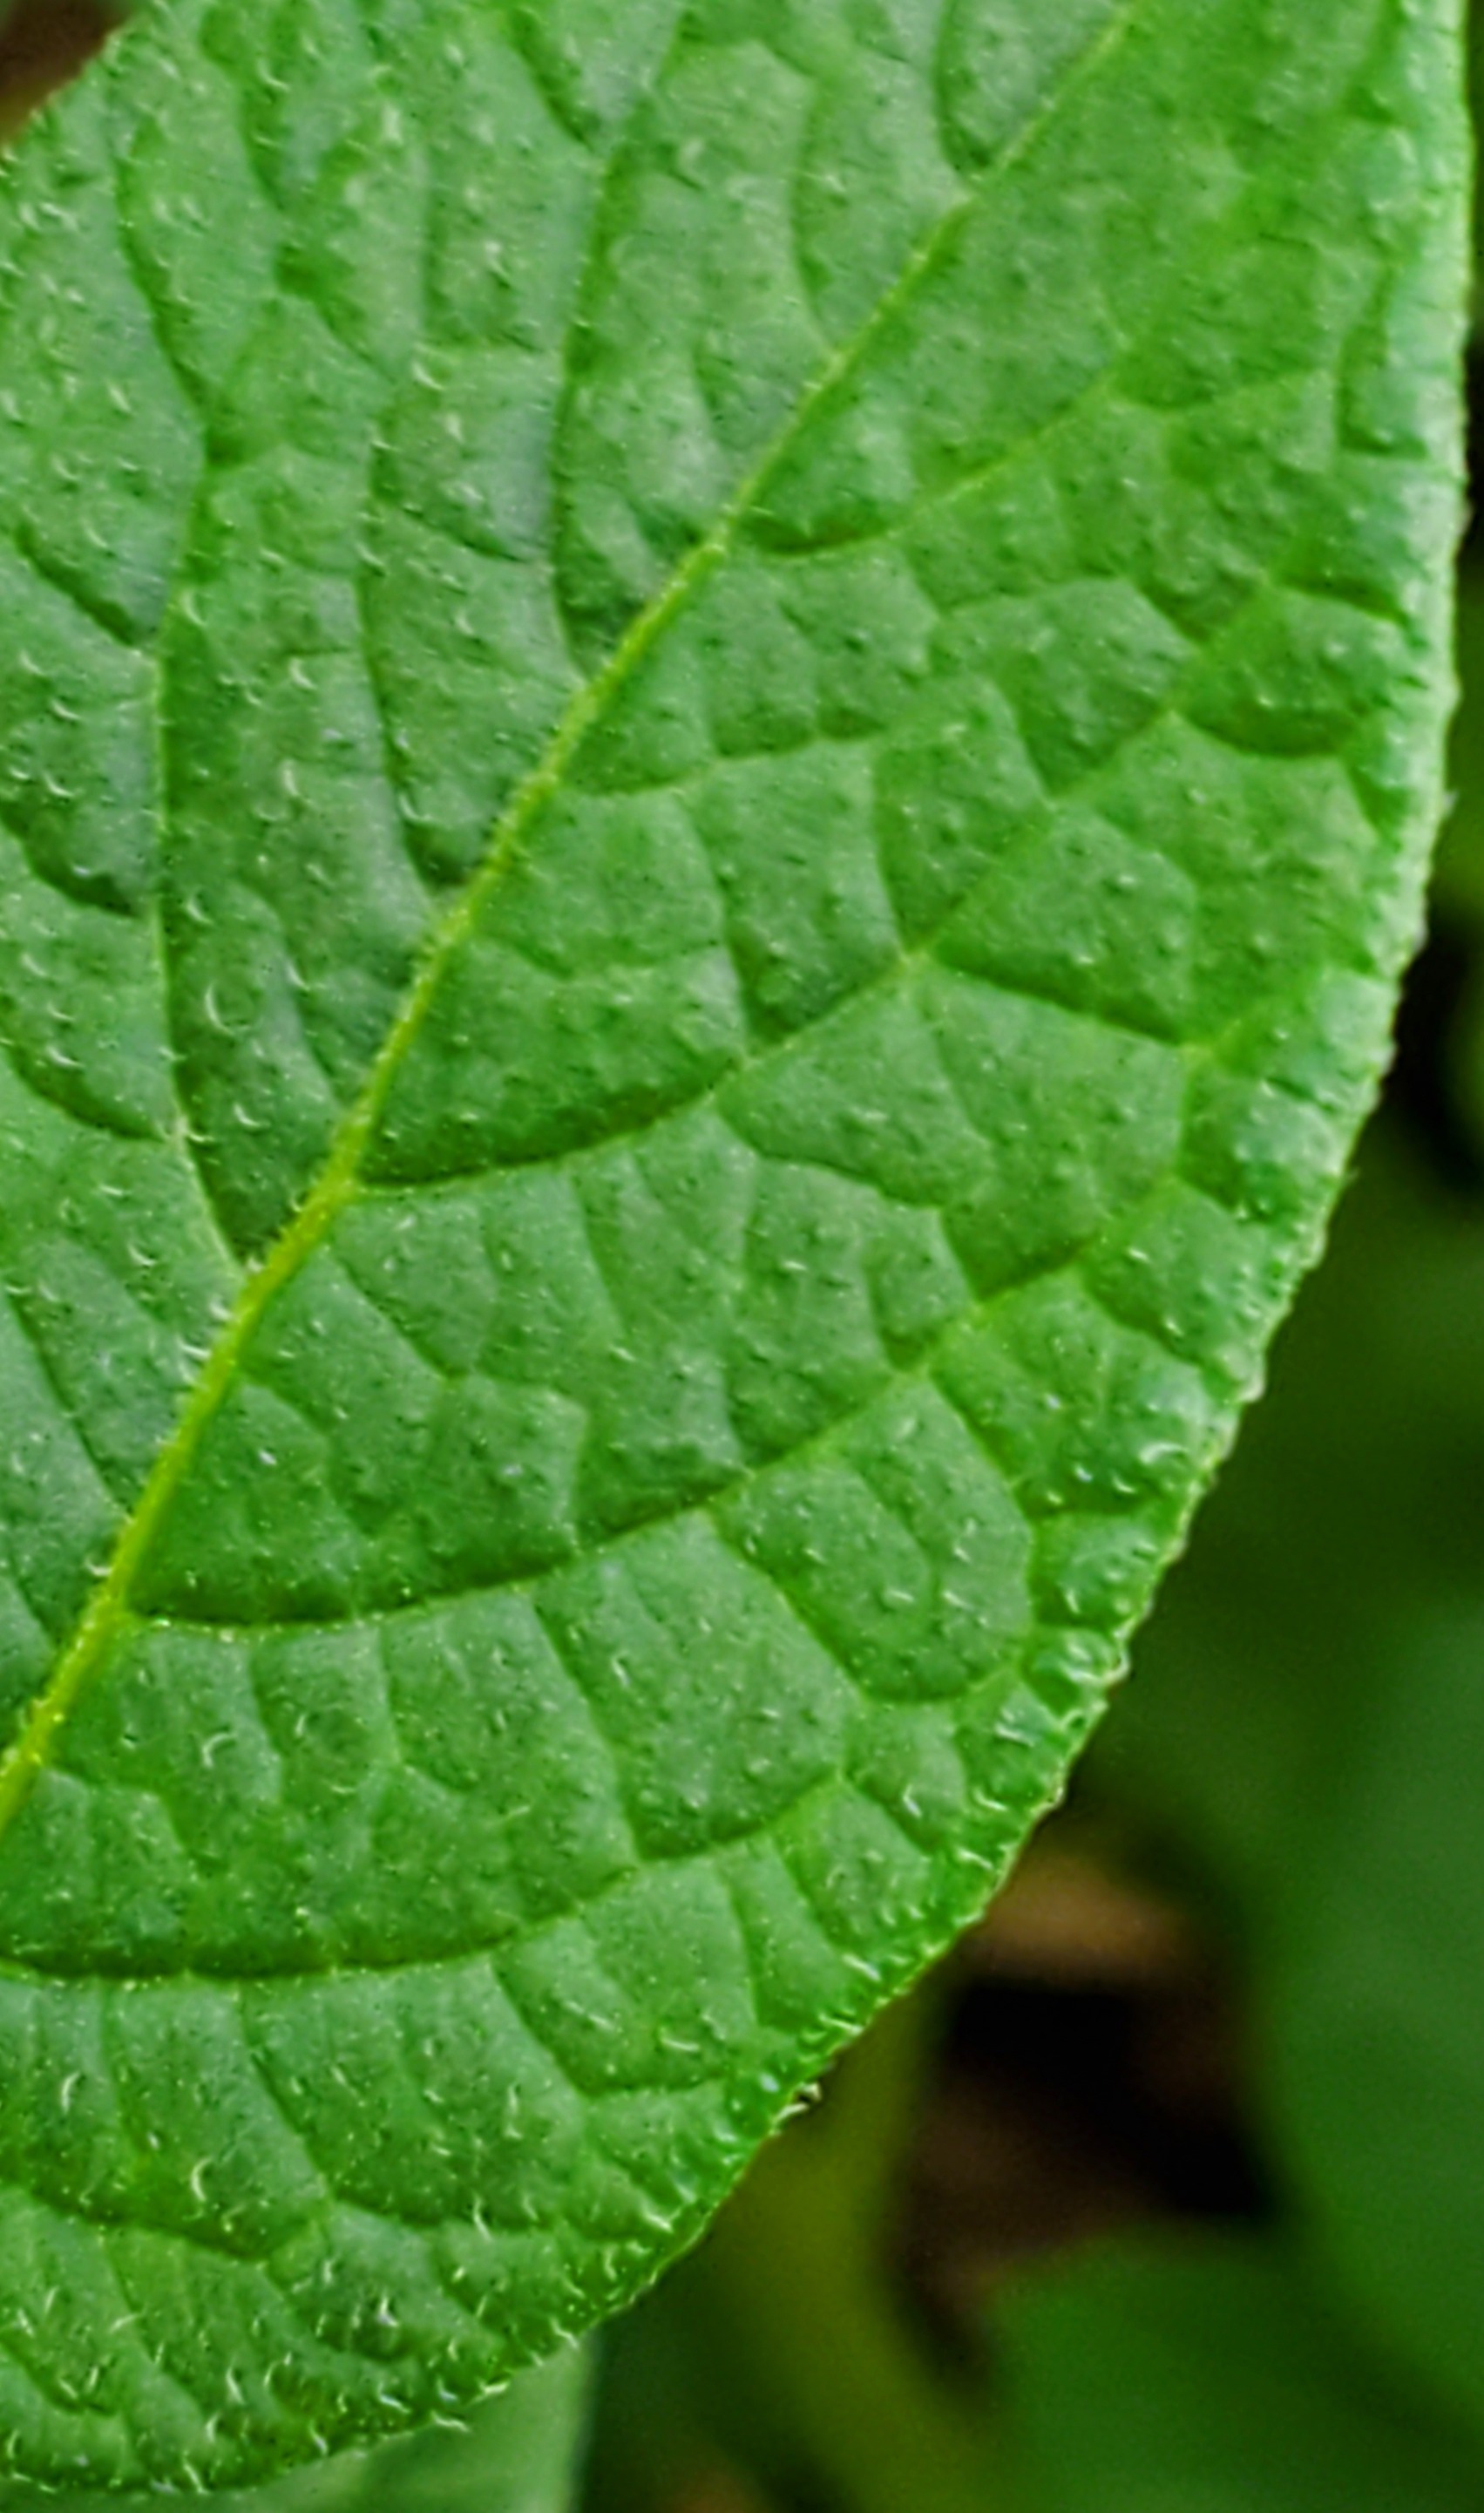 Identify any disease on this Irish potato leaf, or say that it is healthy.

healthy
